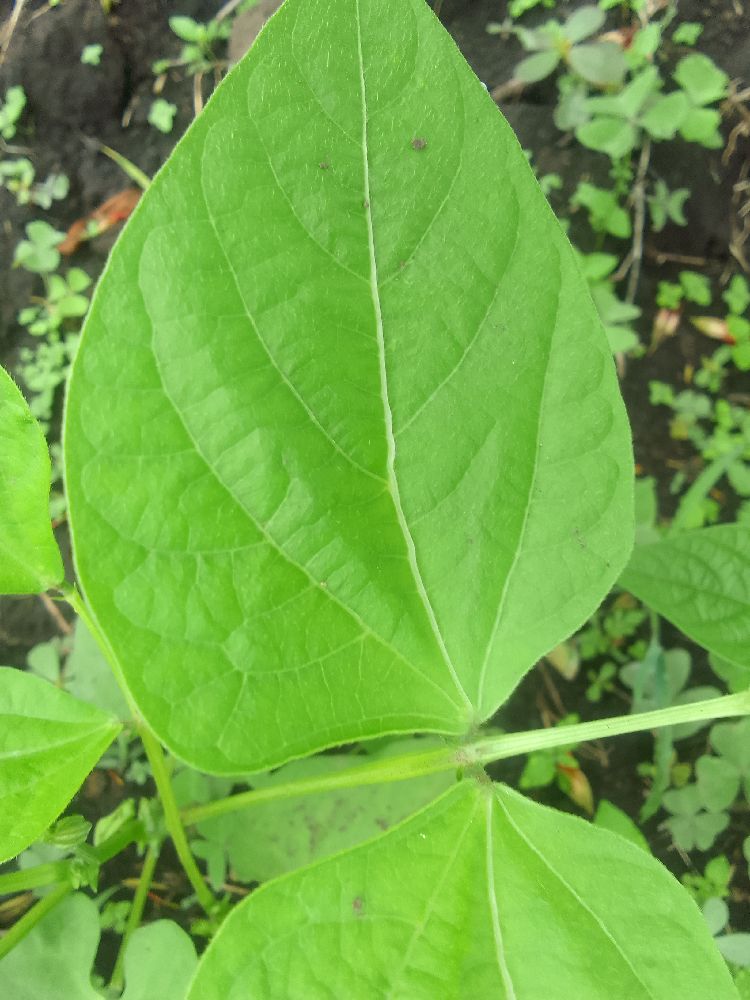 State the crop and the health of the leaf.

common bean, healthy
